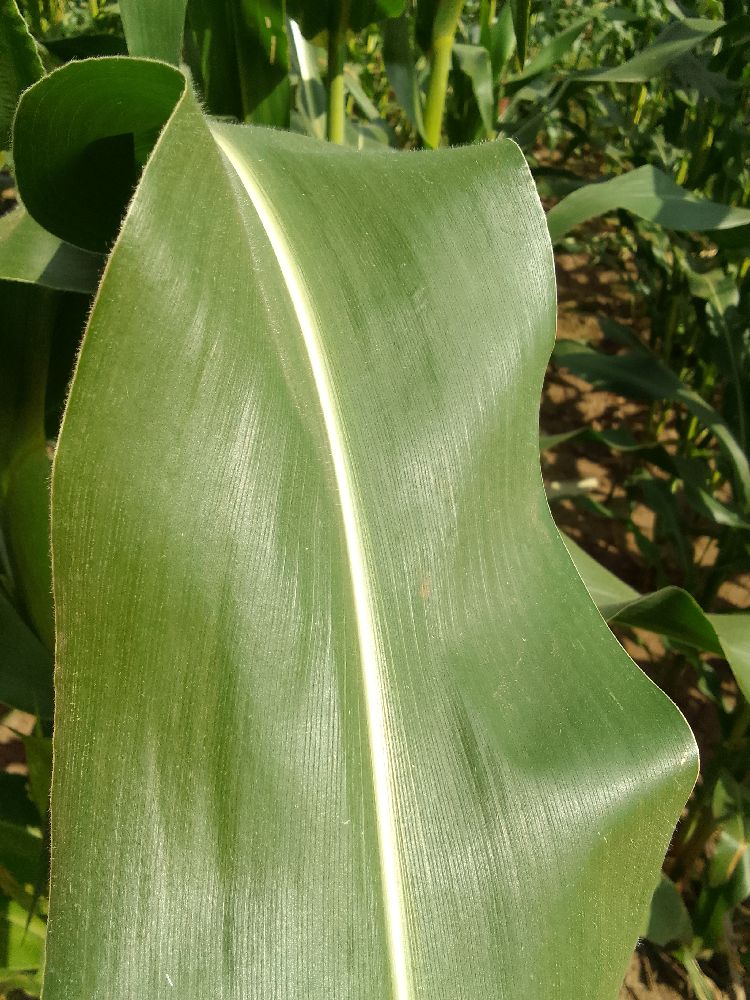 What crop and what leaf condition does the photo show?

maize, healthy
